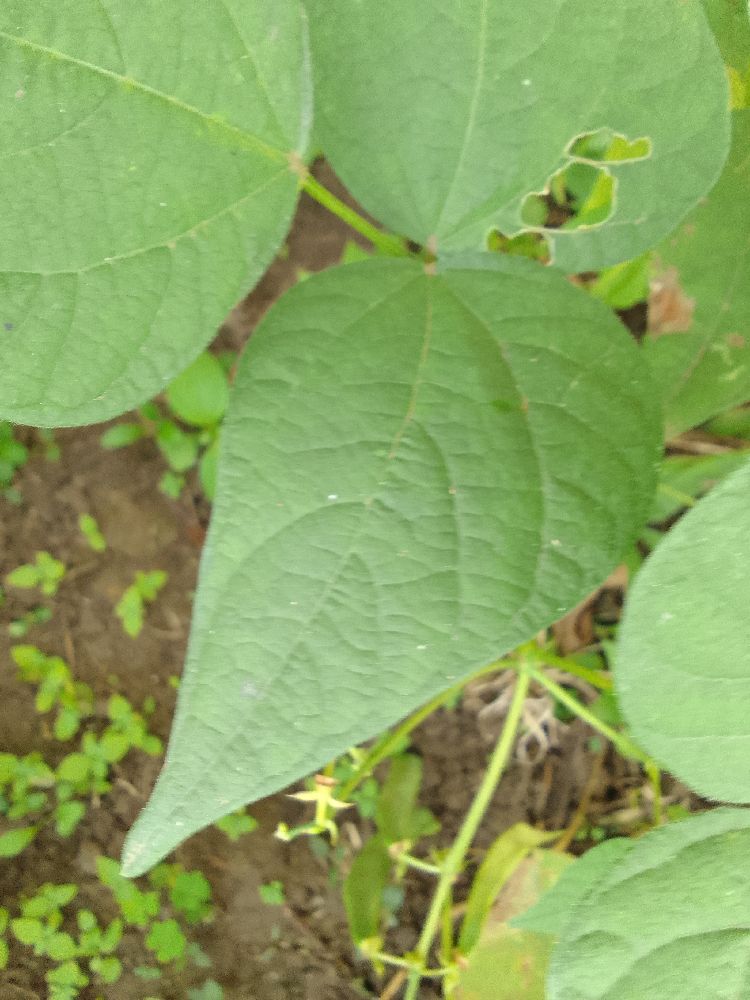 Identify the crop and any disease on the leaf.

common bean, healthy
